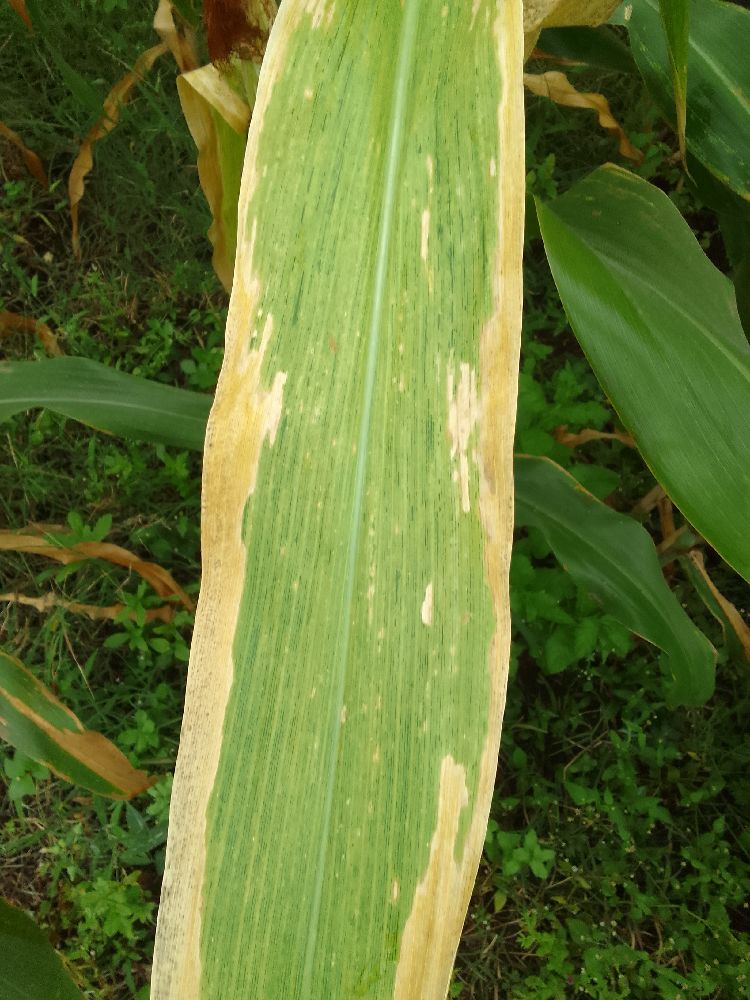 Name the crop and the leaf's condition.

maize, maize lethal necrosis
